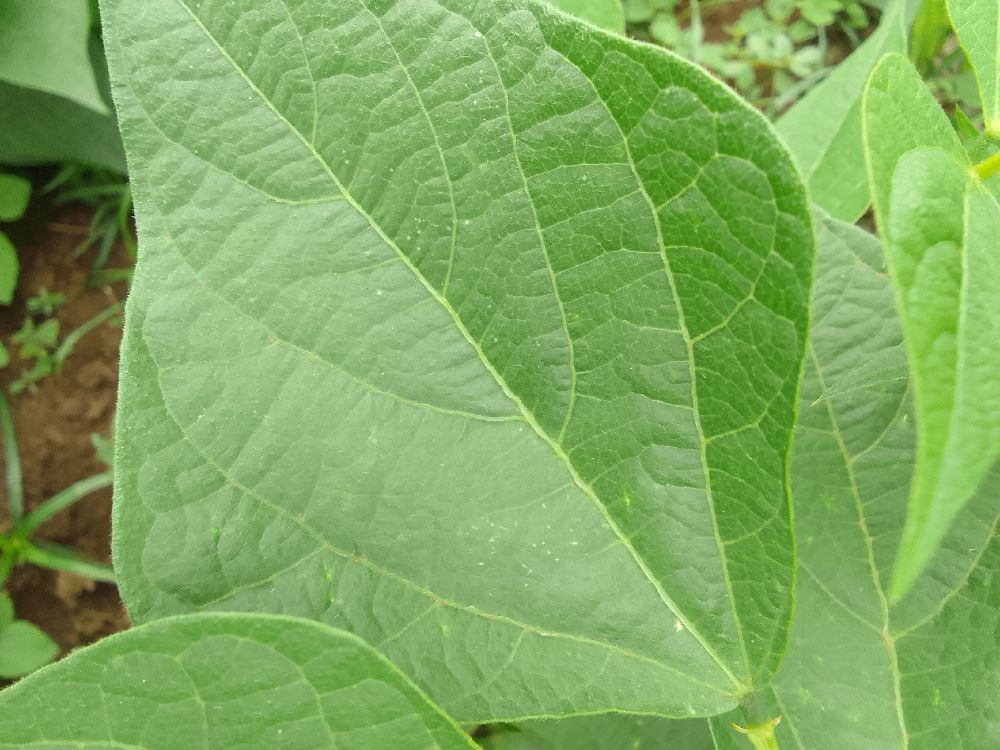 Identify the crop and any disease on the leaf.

common bean, healthy
